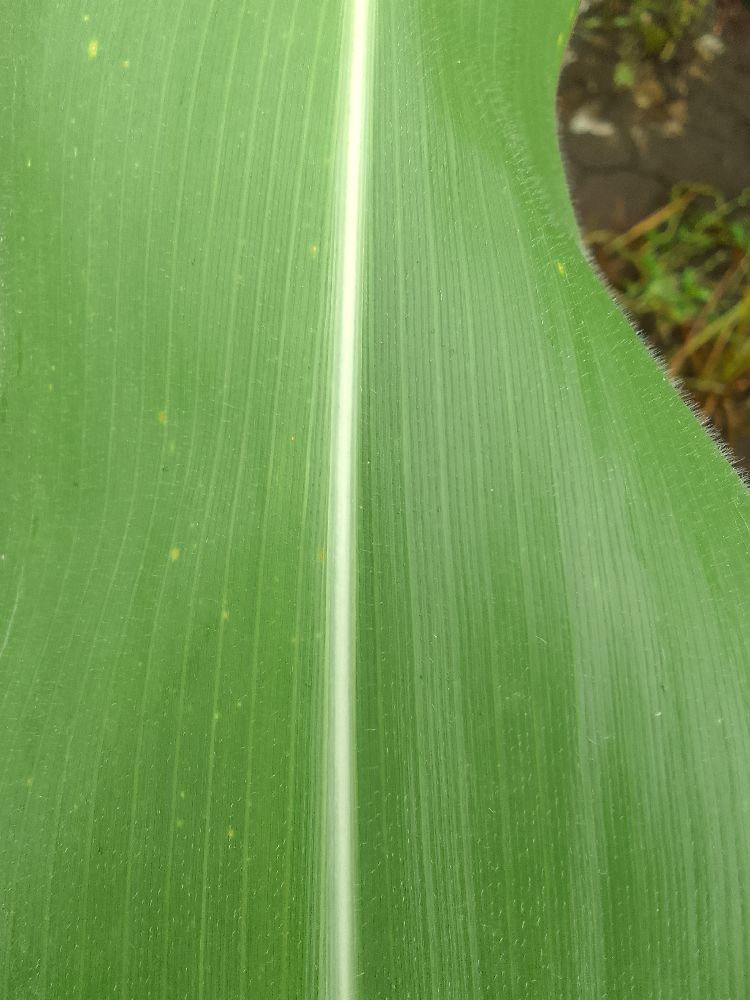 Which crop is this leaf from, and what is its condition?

maize, healthy
